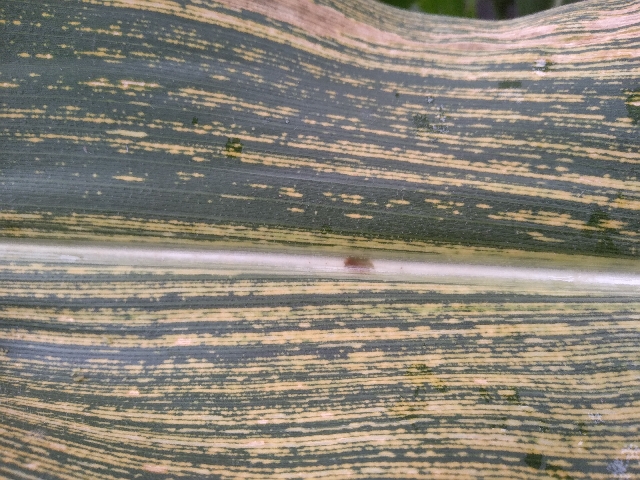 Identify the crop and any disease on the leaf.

maize, maize streak virus
